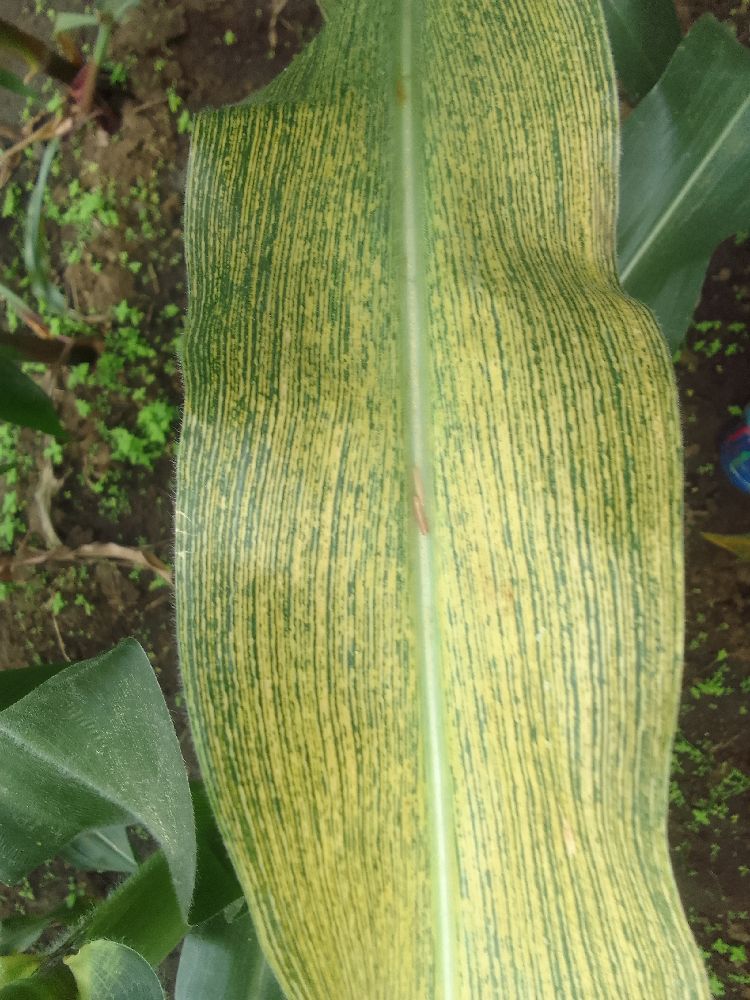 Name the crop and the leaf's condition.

maize, maize streak virus
